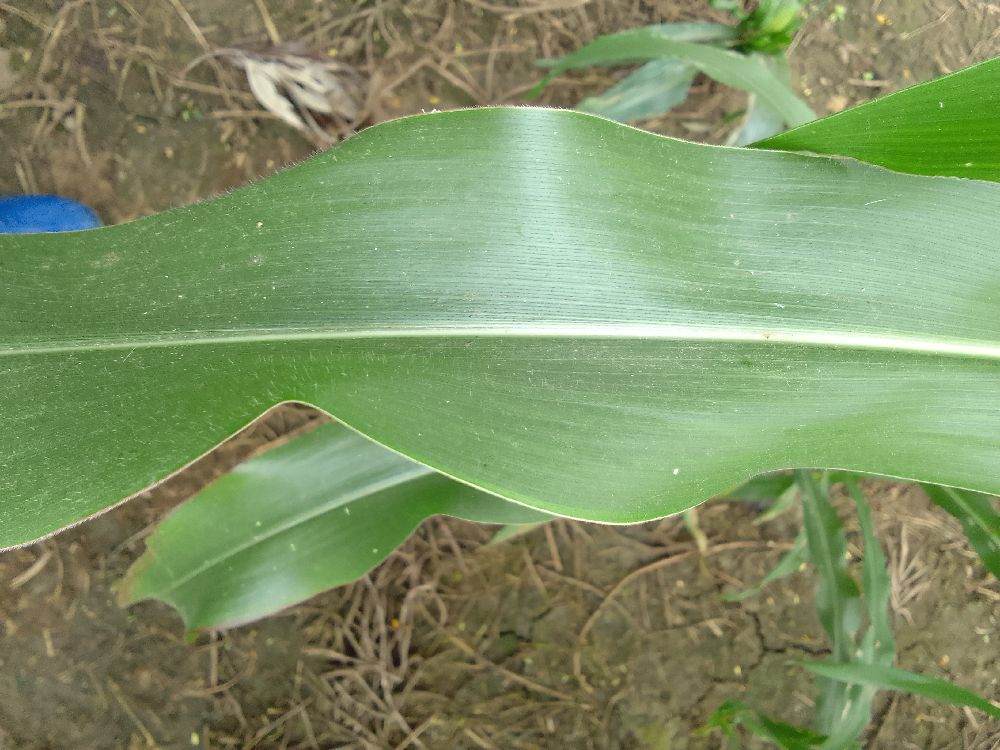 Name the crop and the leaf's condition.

maize, healthy
